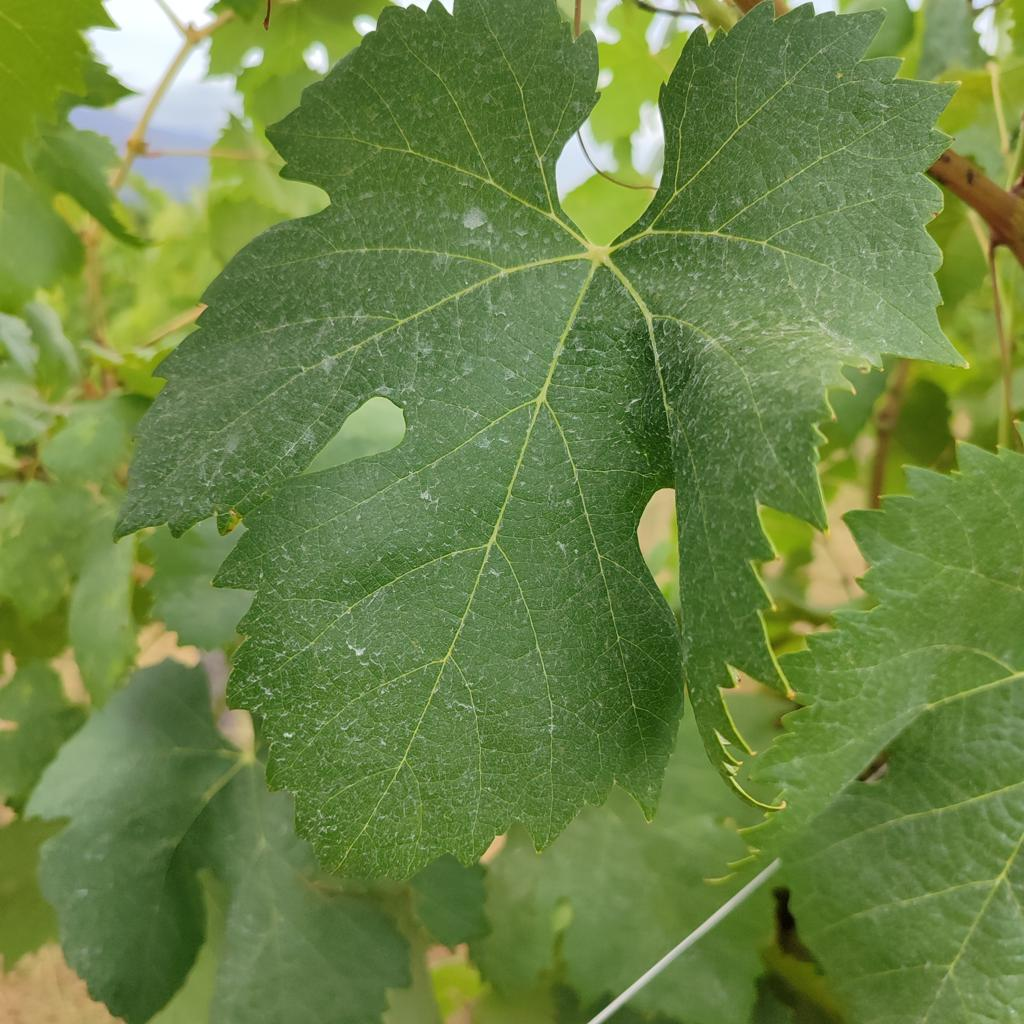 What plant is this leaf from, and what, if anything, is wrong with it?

grapevine, healthy
